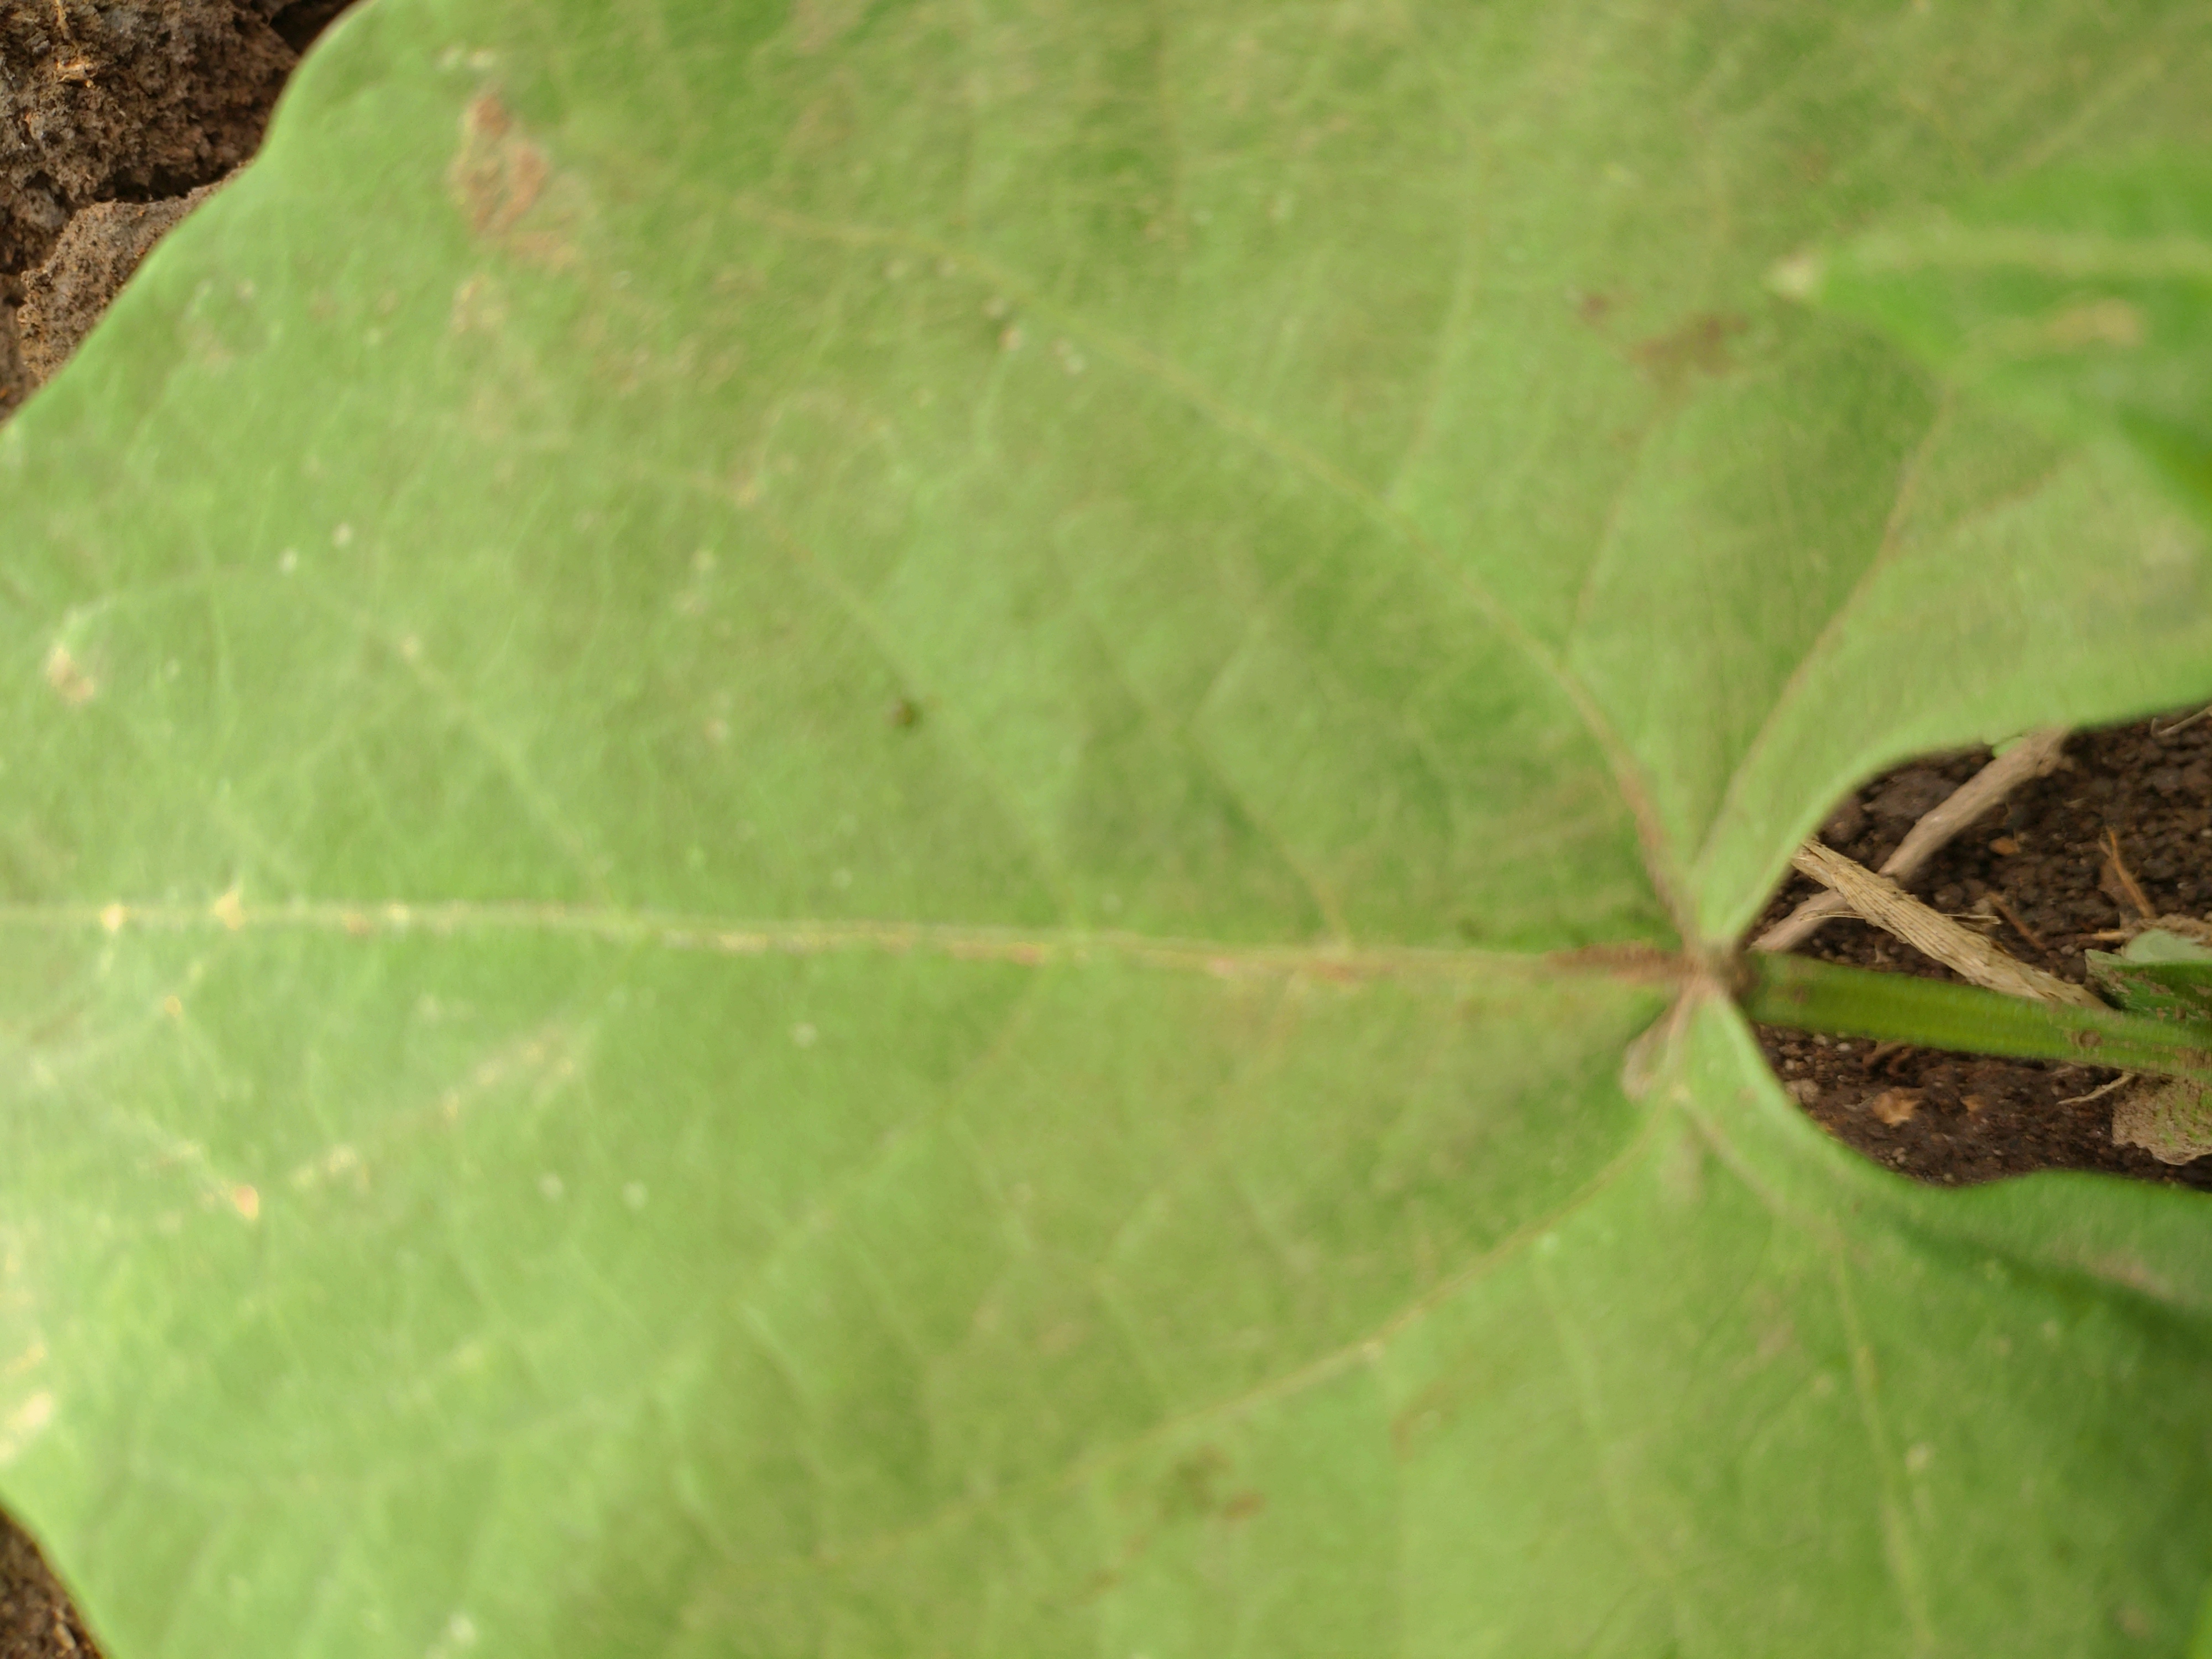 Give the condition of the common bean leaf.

healthy
